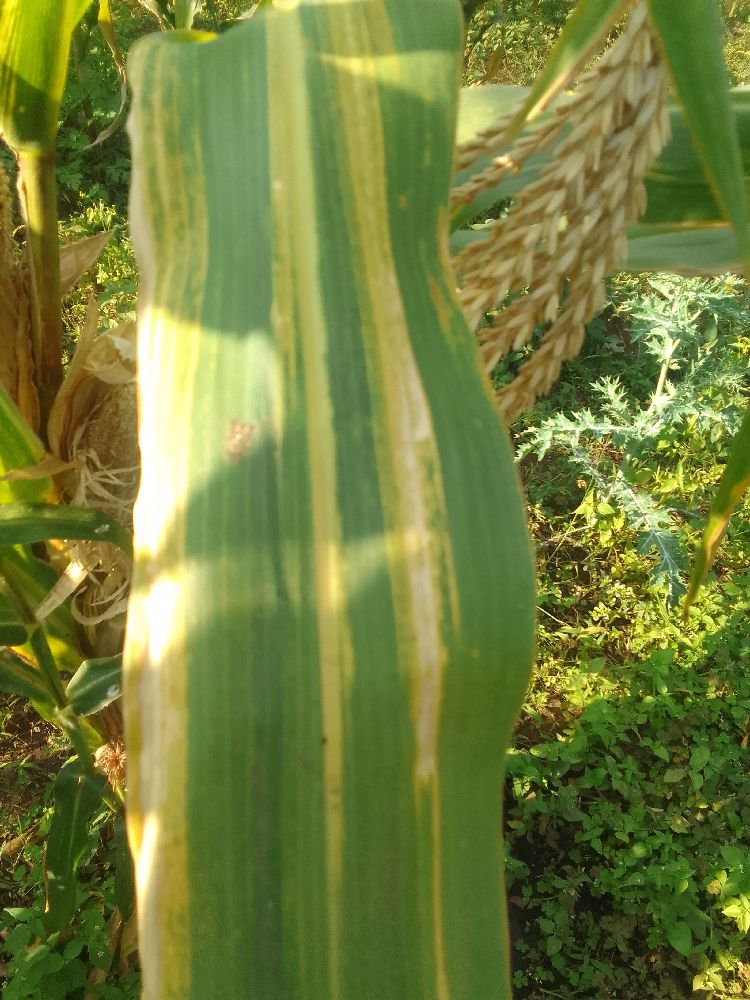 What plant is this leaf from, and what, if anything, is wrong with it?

maize, maize lethal necrosis
